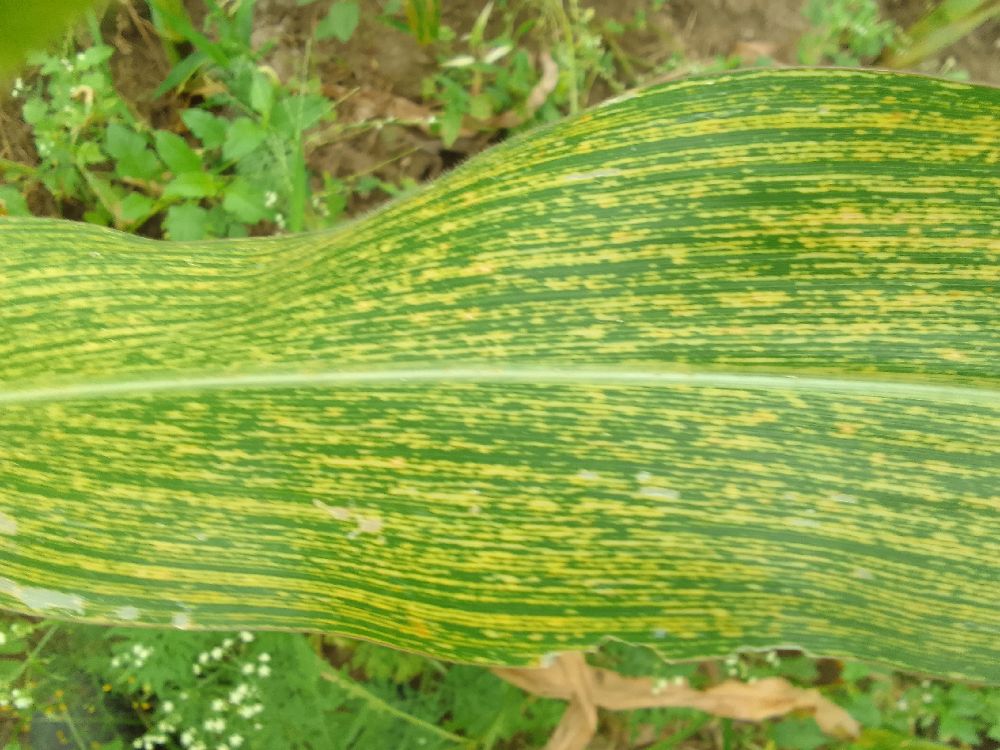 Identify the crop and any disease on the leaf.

maize, maize streak virus
